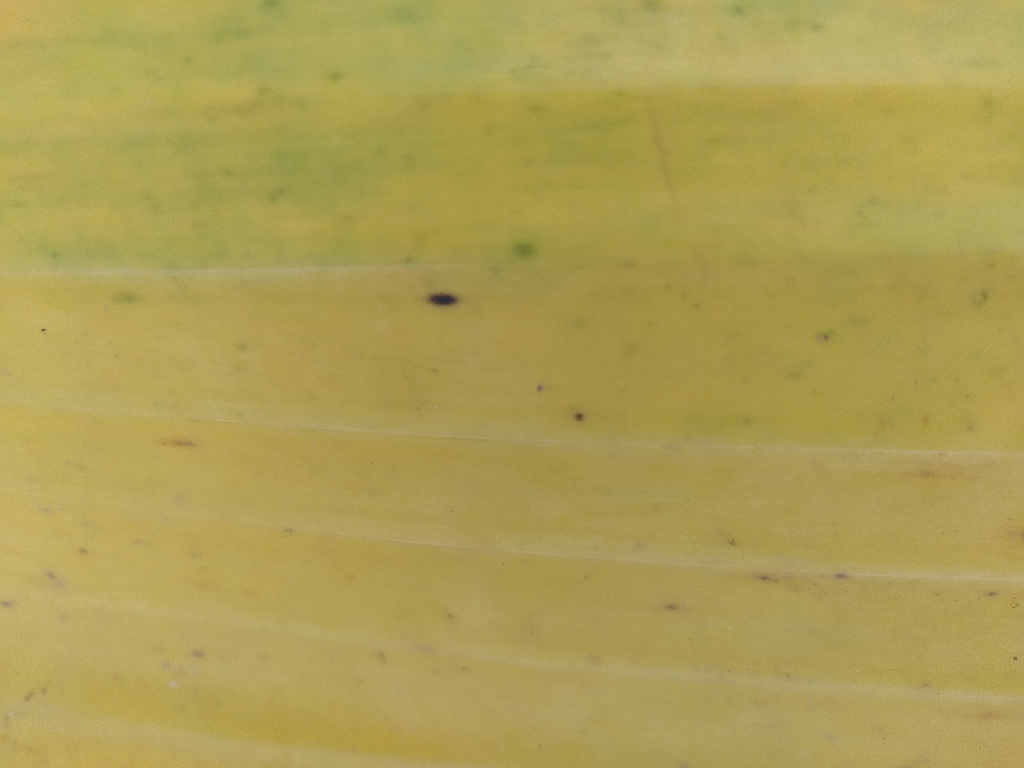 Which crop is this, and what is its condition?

banana, fusarium wilt race 1
